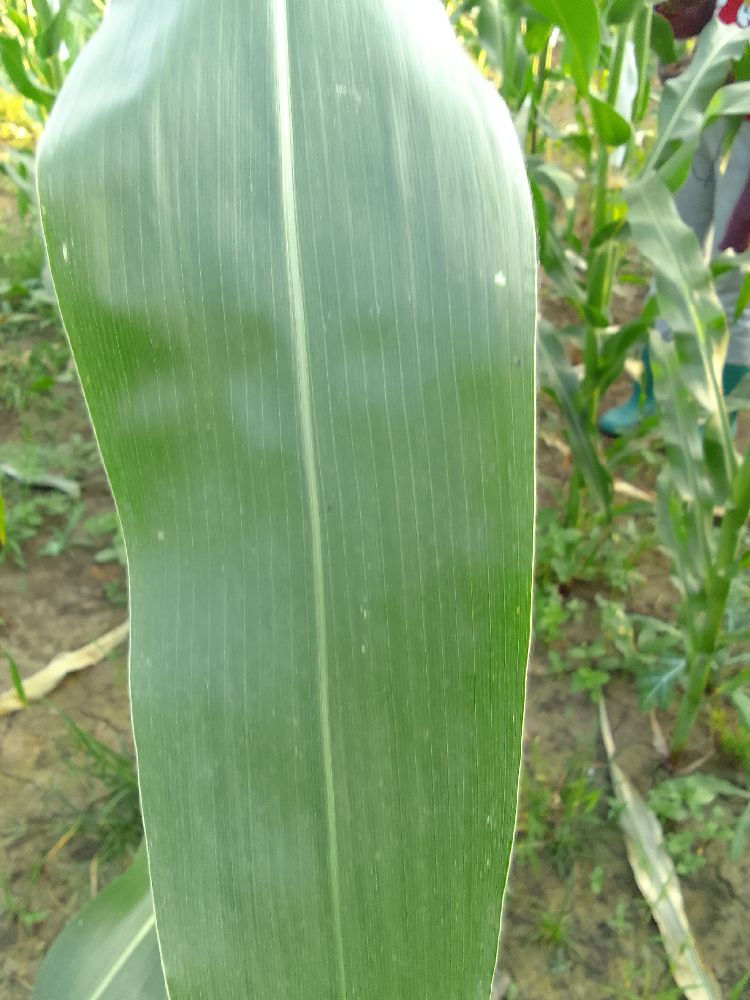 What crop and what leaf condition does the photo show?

maize, healthy
